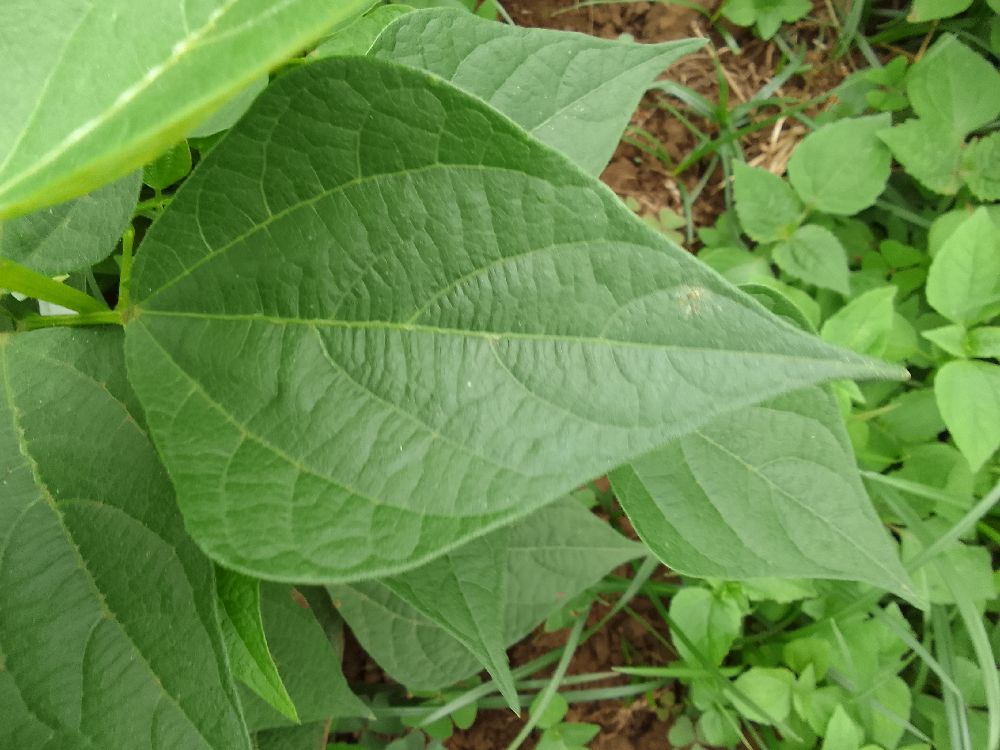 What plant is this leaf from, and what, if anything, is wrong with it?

common bean, healthy
